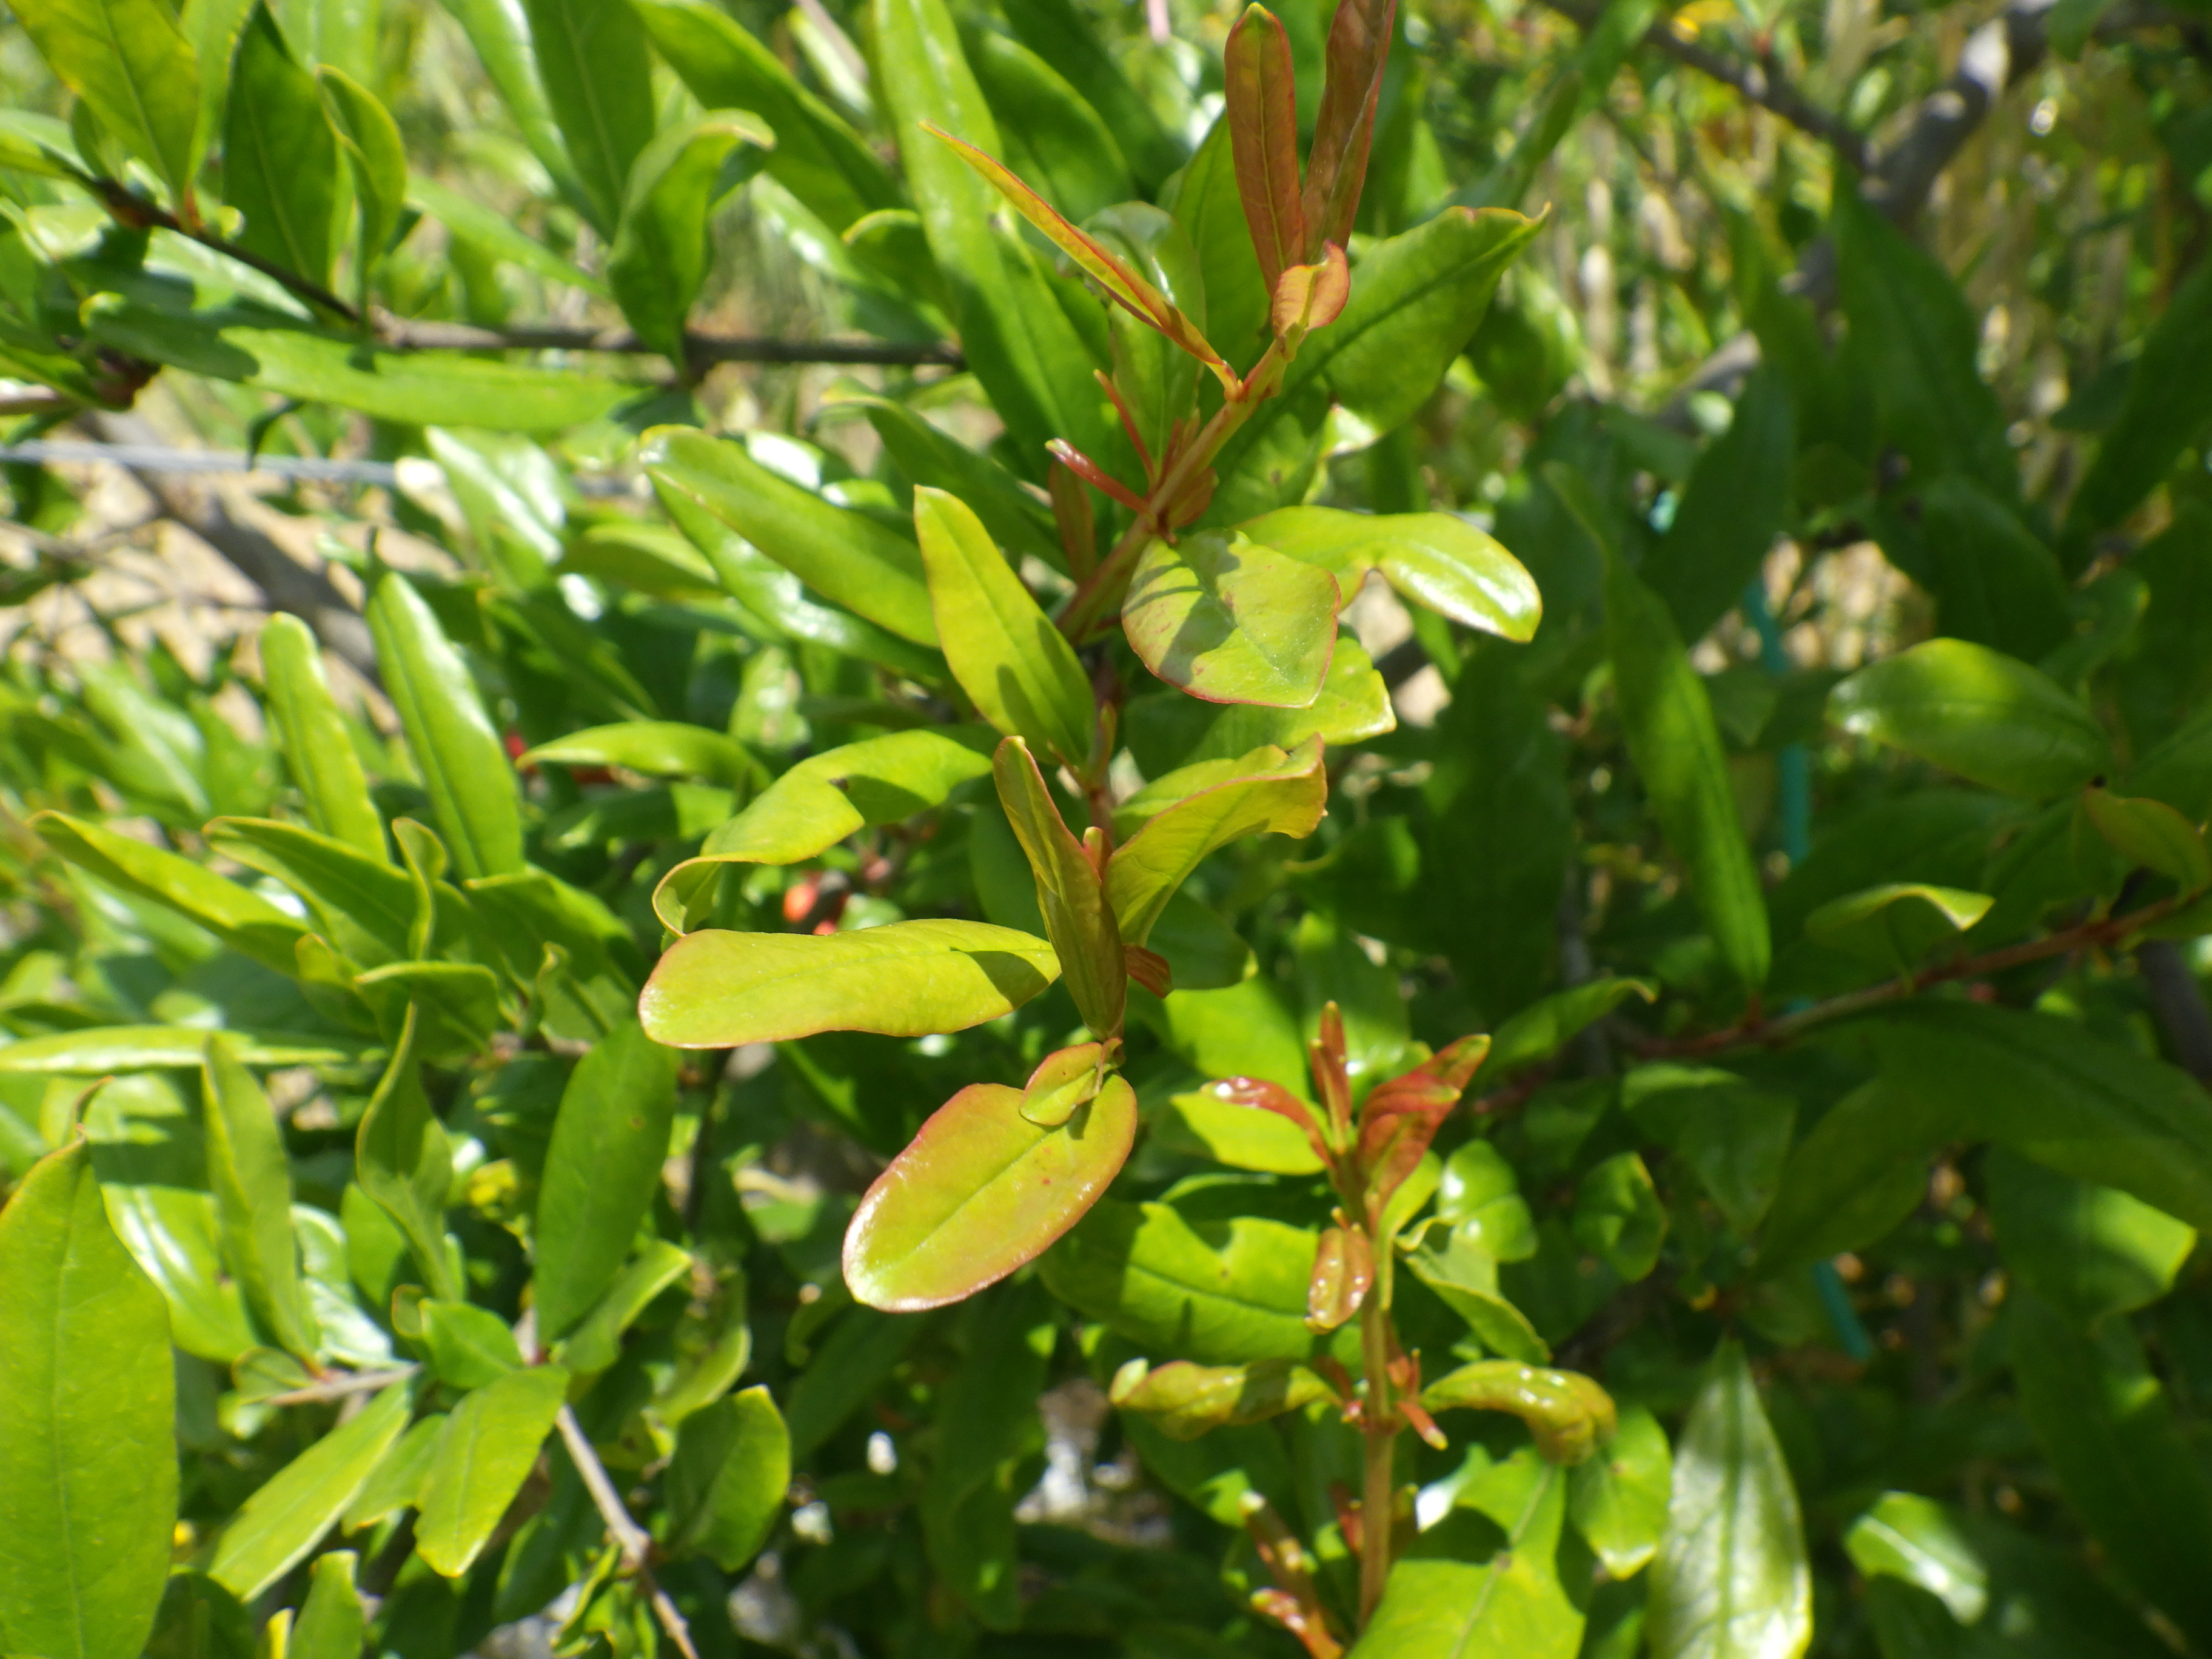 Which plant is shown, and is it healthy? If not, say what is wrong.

pomegranate, aphids, coniella granati
